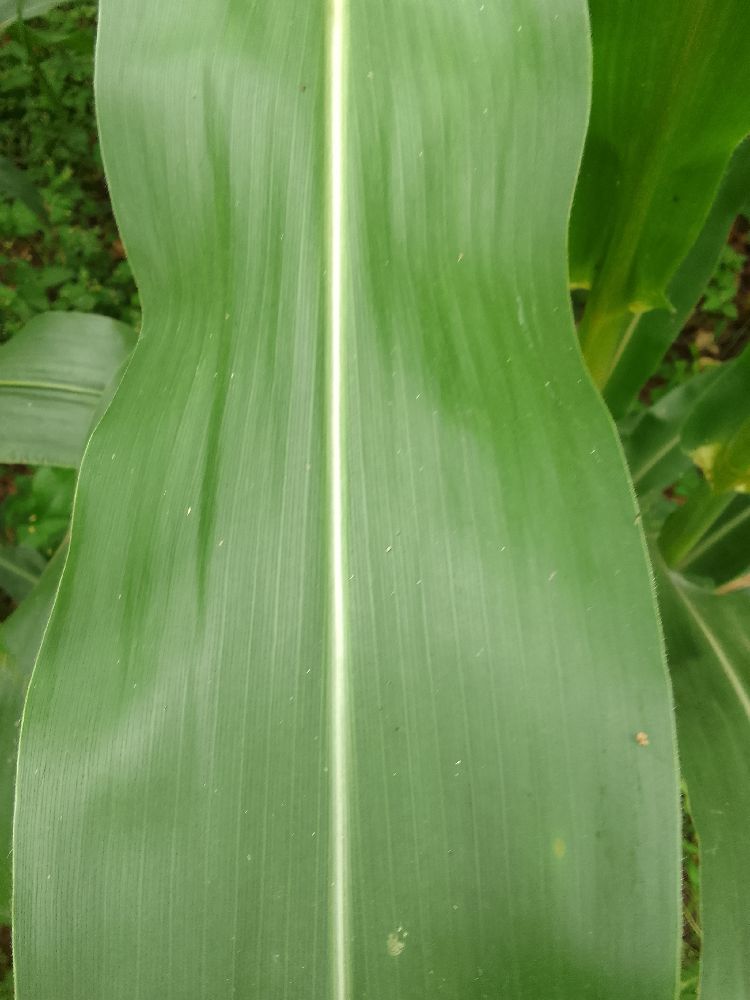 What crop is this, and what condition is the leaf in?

maize, healthy
